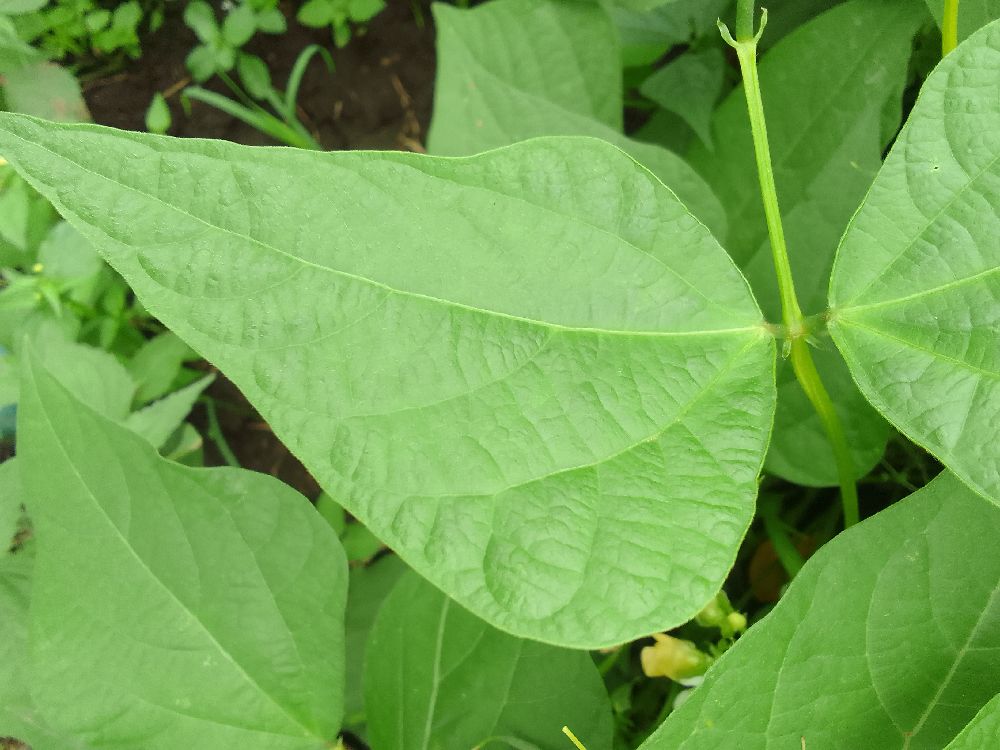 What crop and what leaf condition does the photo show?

common bean, healthy
